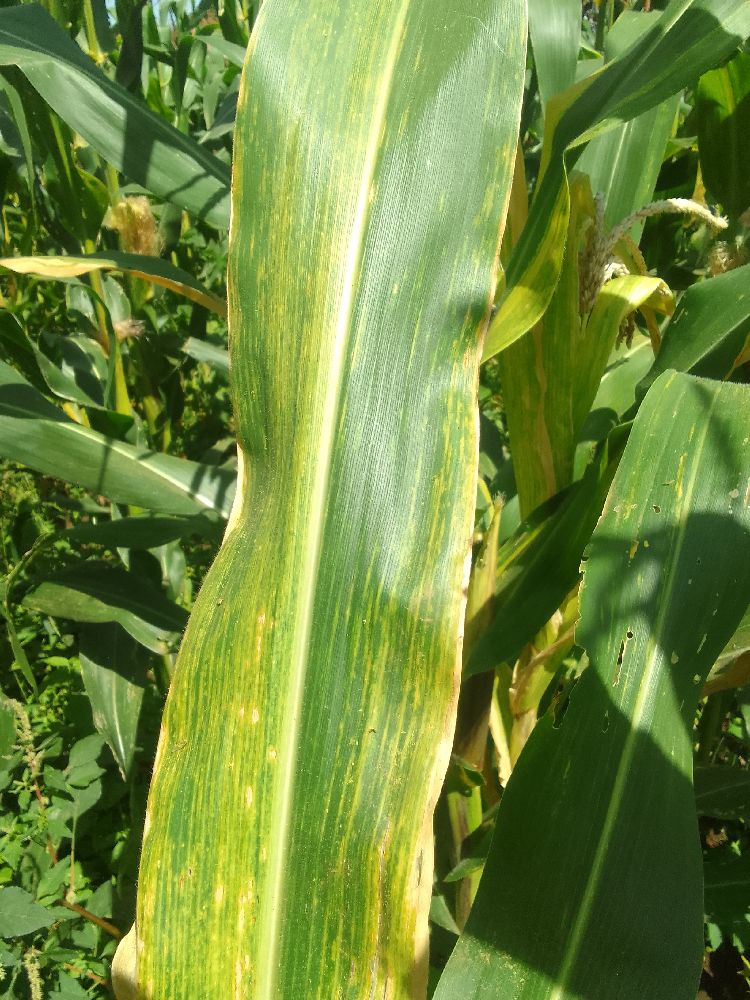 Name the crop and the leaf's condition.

maize, maize lethal necrosis
